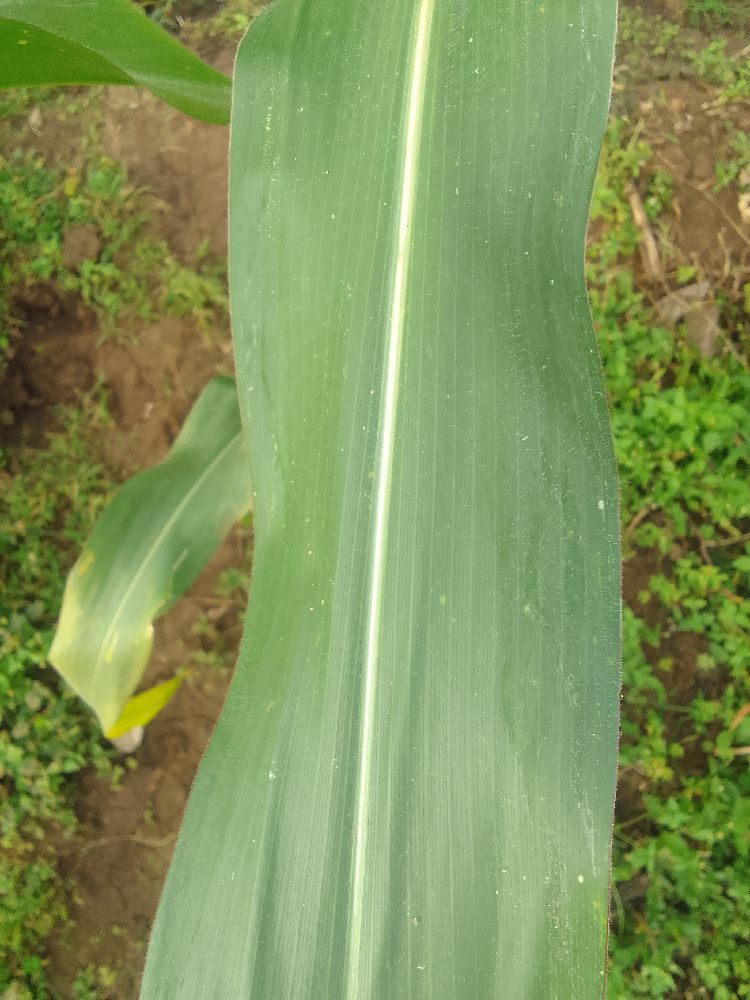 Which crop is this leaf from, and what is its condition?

maize, healthy
